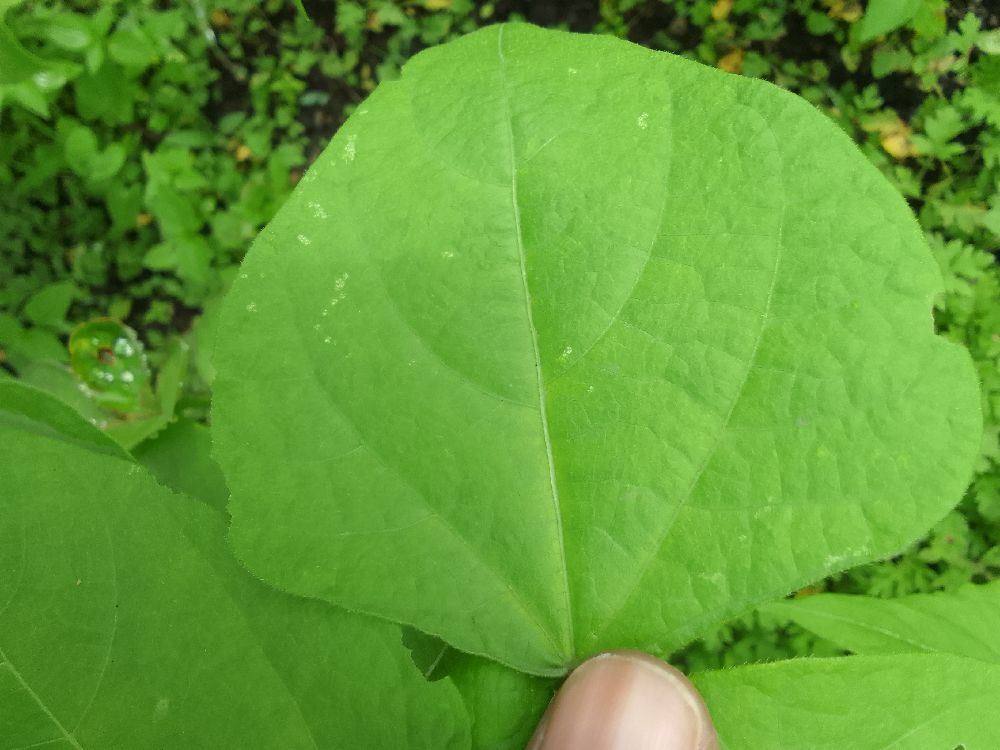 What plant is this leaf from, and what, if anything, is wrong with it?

common bean, healthy
